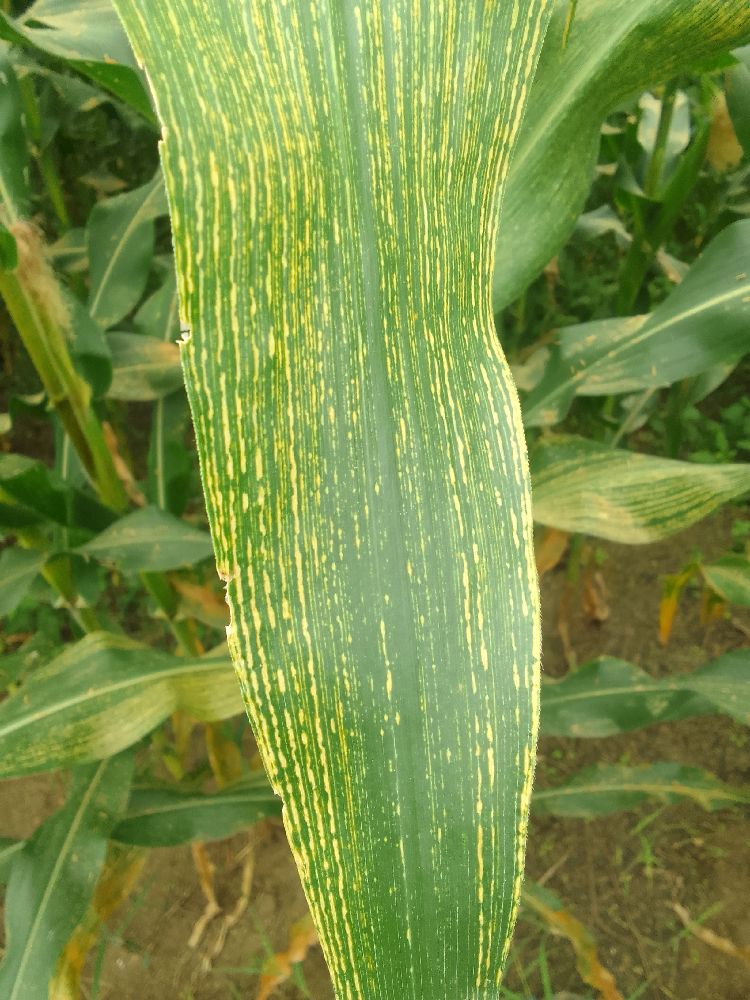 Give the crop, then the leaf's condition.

maize, maize streak virus
